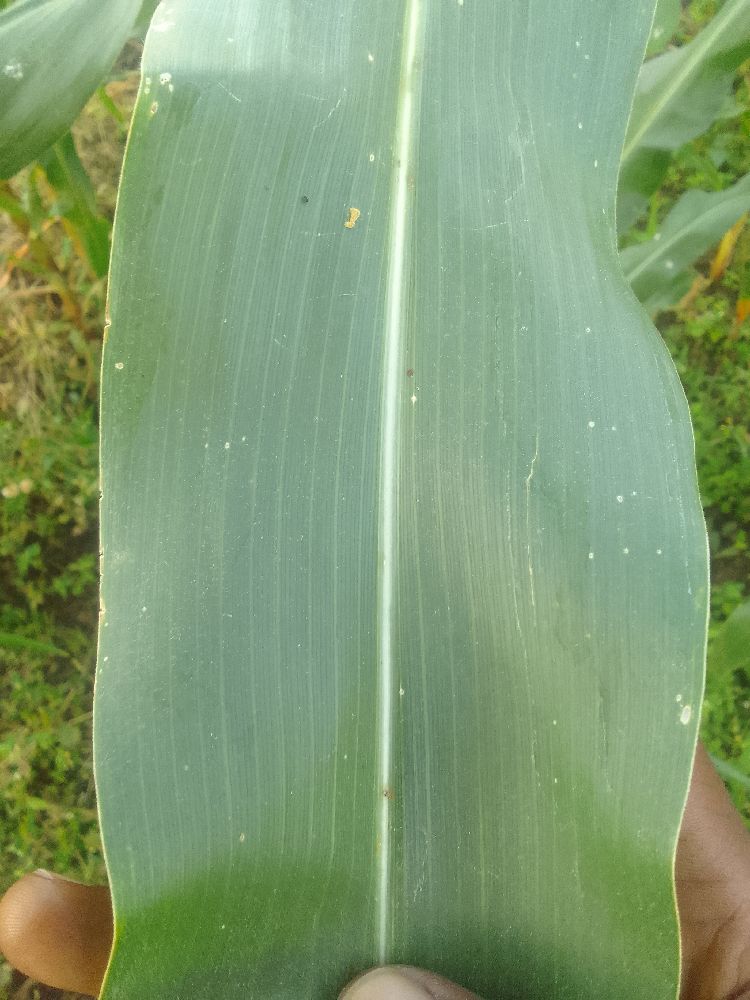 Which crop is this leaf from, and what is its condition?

maize, healthy
